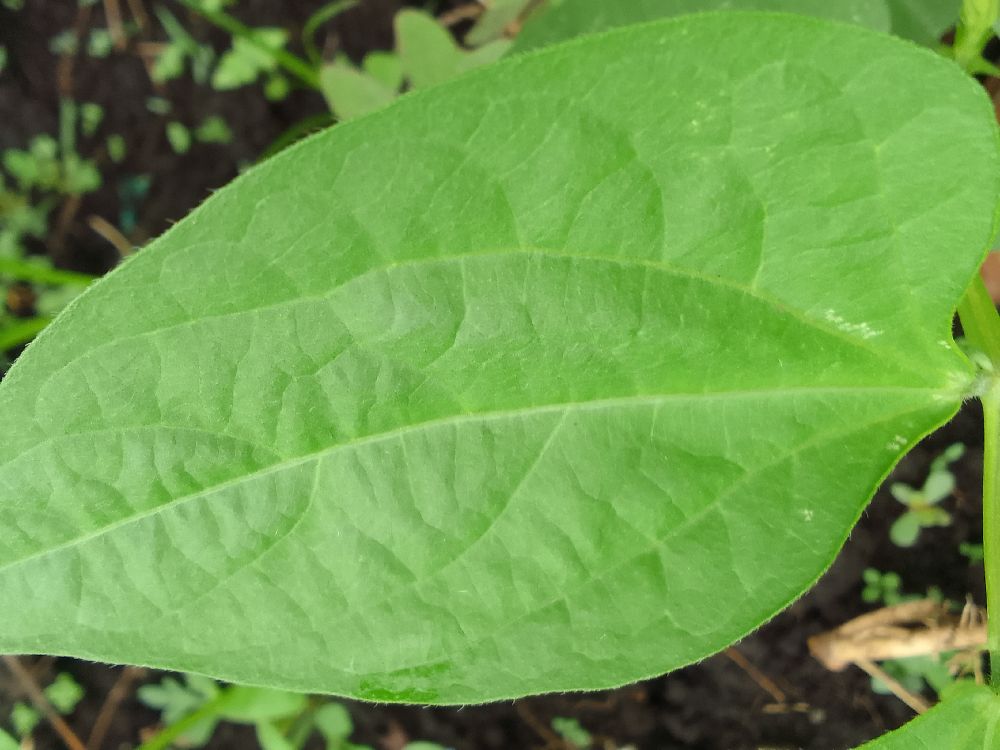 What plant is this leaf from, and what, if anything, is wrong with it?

common bean, healthy
